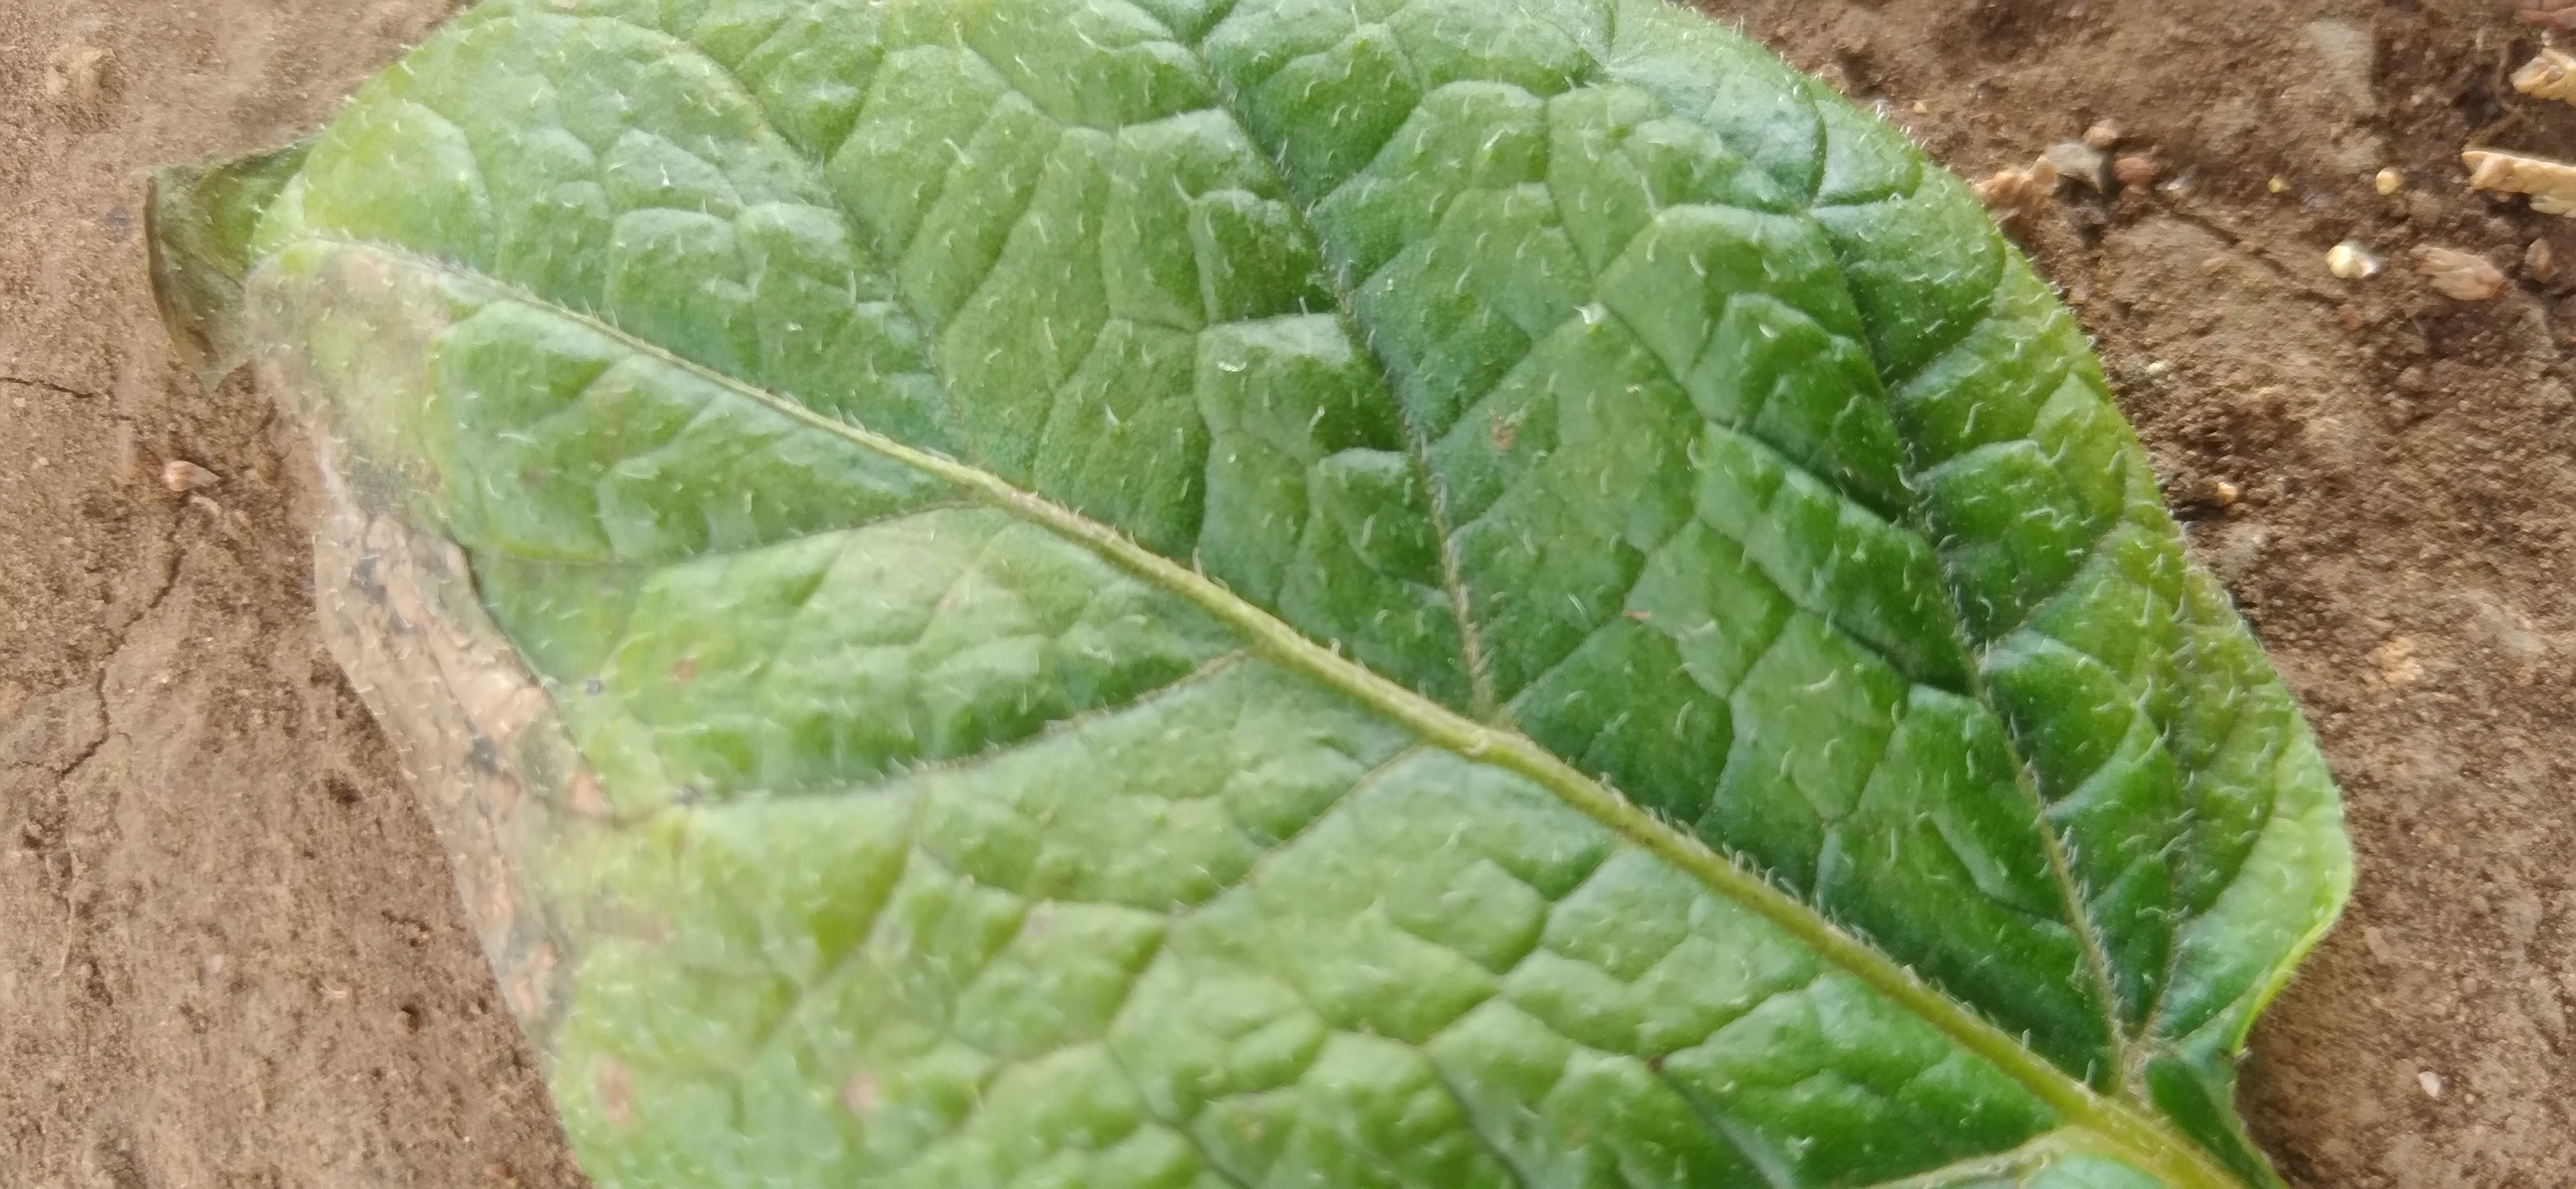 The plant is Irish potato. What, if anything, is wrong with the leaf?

early blight
